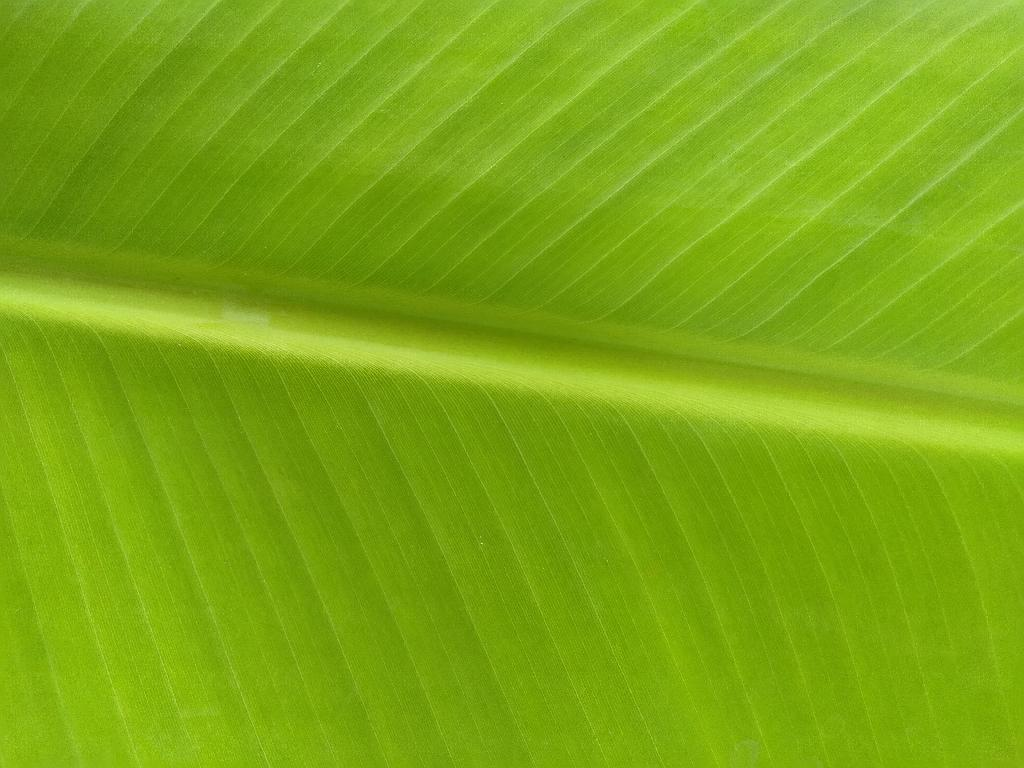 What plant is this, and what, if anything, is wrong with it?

banana, healthy
